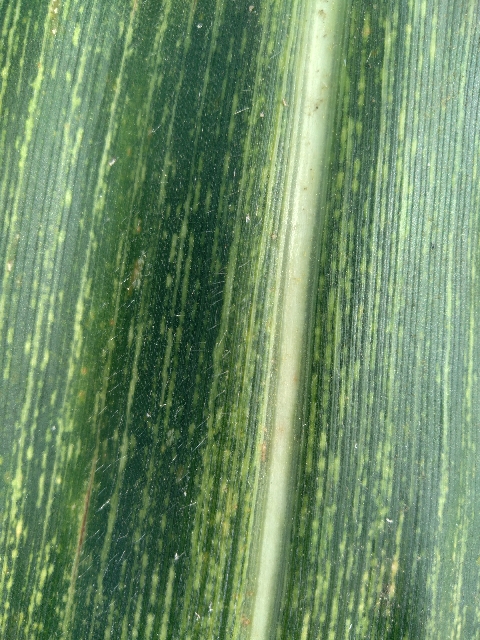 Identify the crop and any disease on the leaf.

maize, maize streak virus
